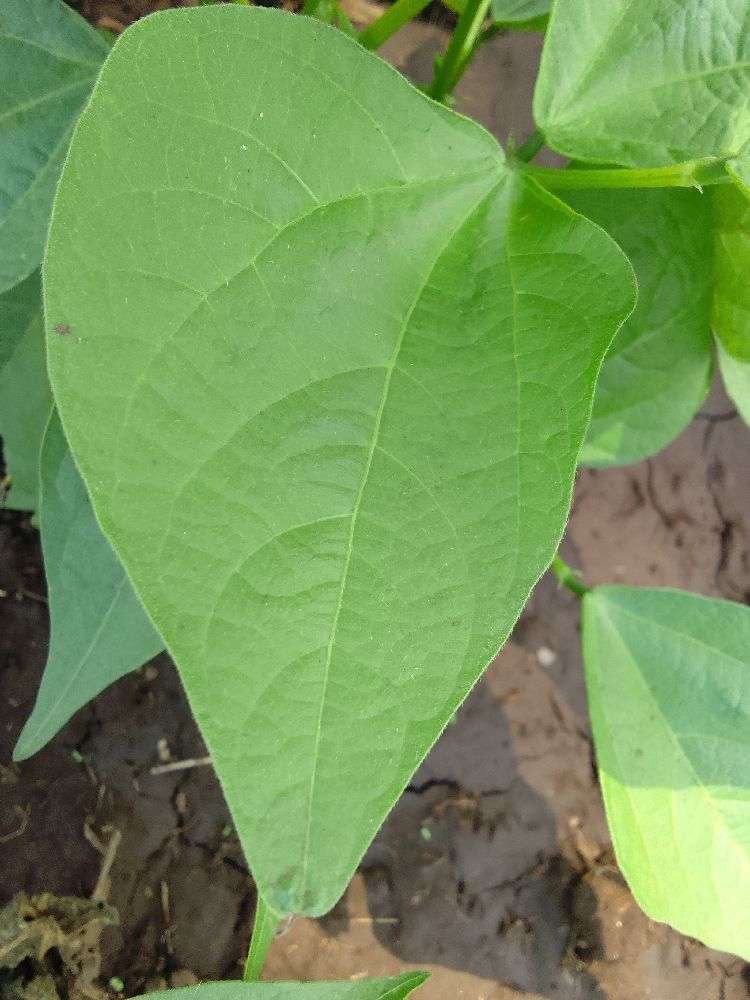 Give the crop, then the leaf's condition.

common bean, healthy
